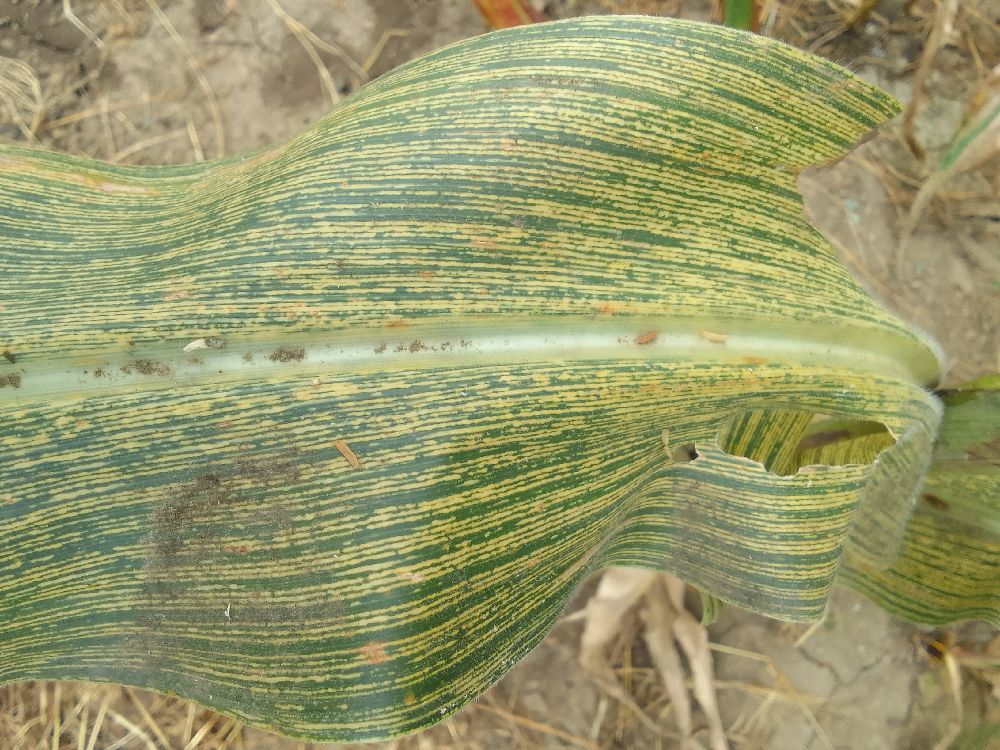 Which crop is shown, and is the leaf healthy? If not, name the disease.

maize, maize streak virus
